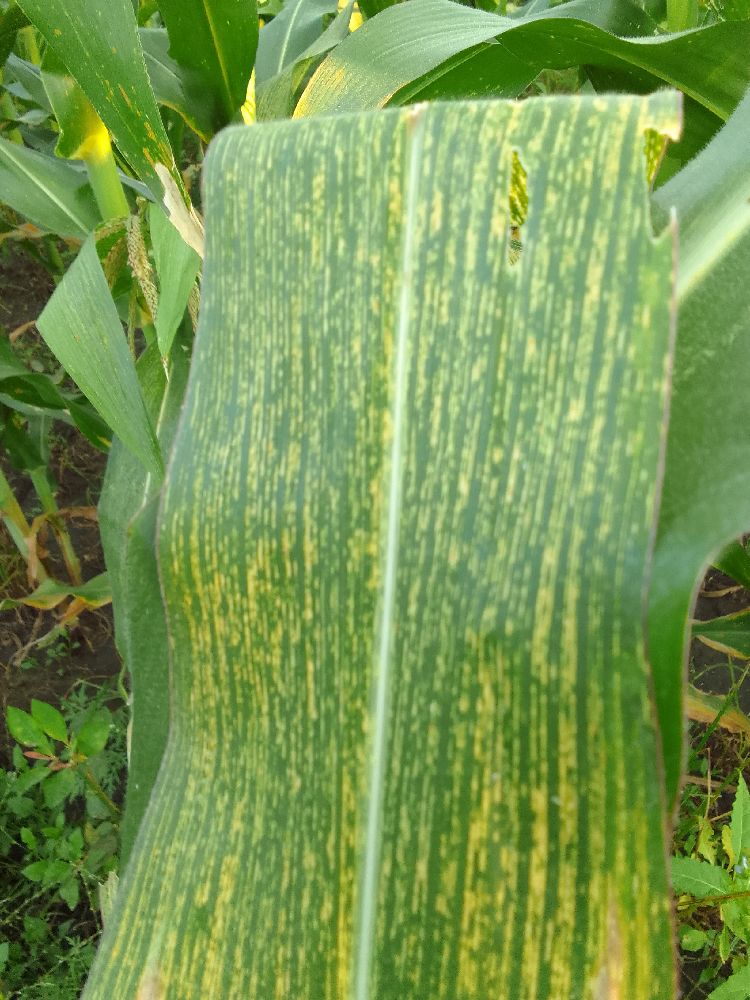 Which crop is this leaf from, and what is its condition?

maize, maize streak virus
